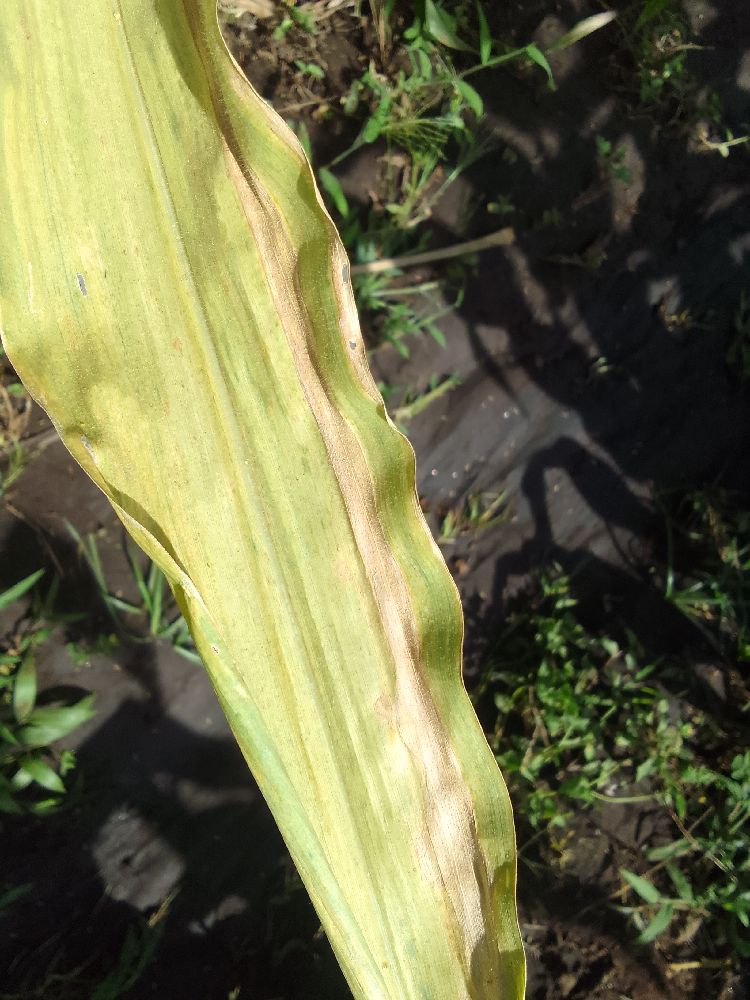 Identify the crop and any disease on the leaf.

maize, maize lethal necrosis
